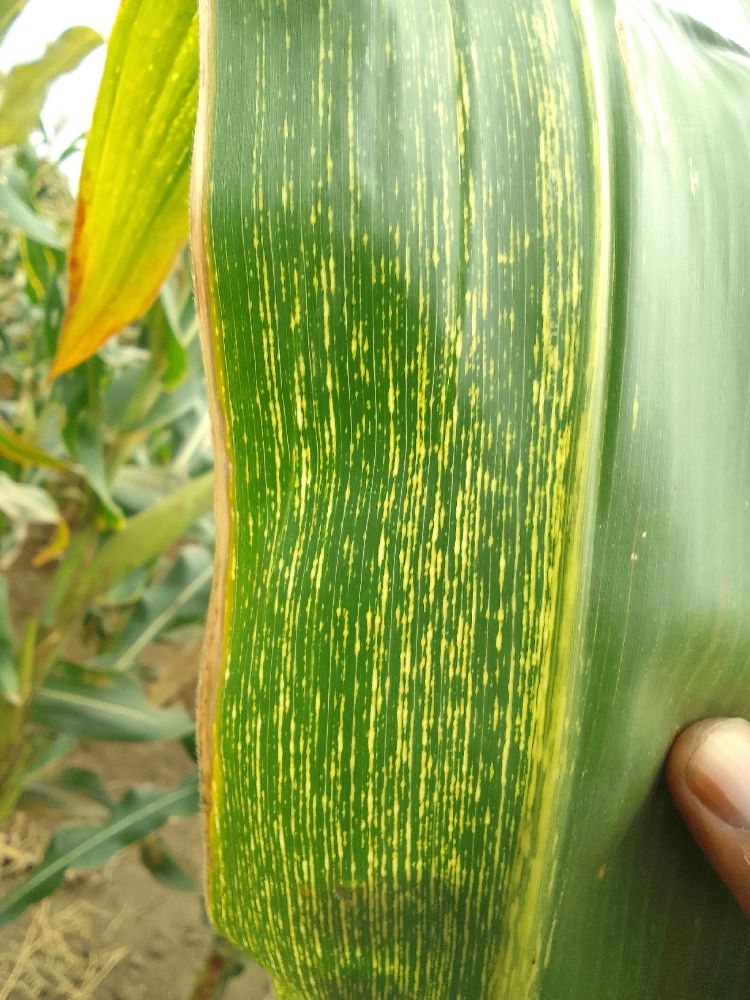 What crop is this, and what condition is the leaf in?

maize, maize streak virus
